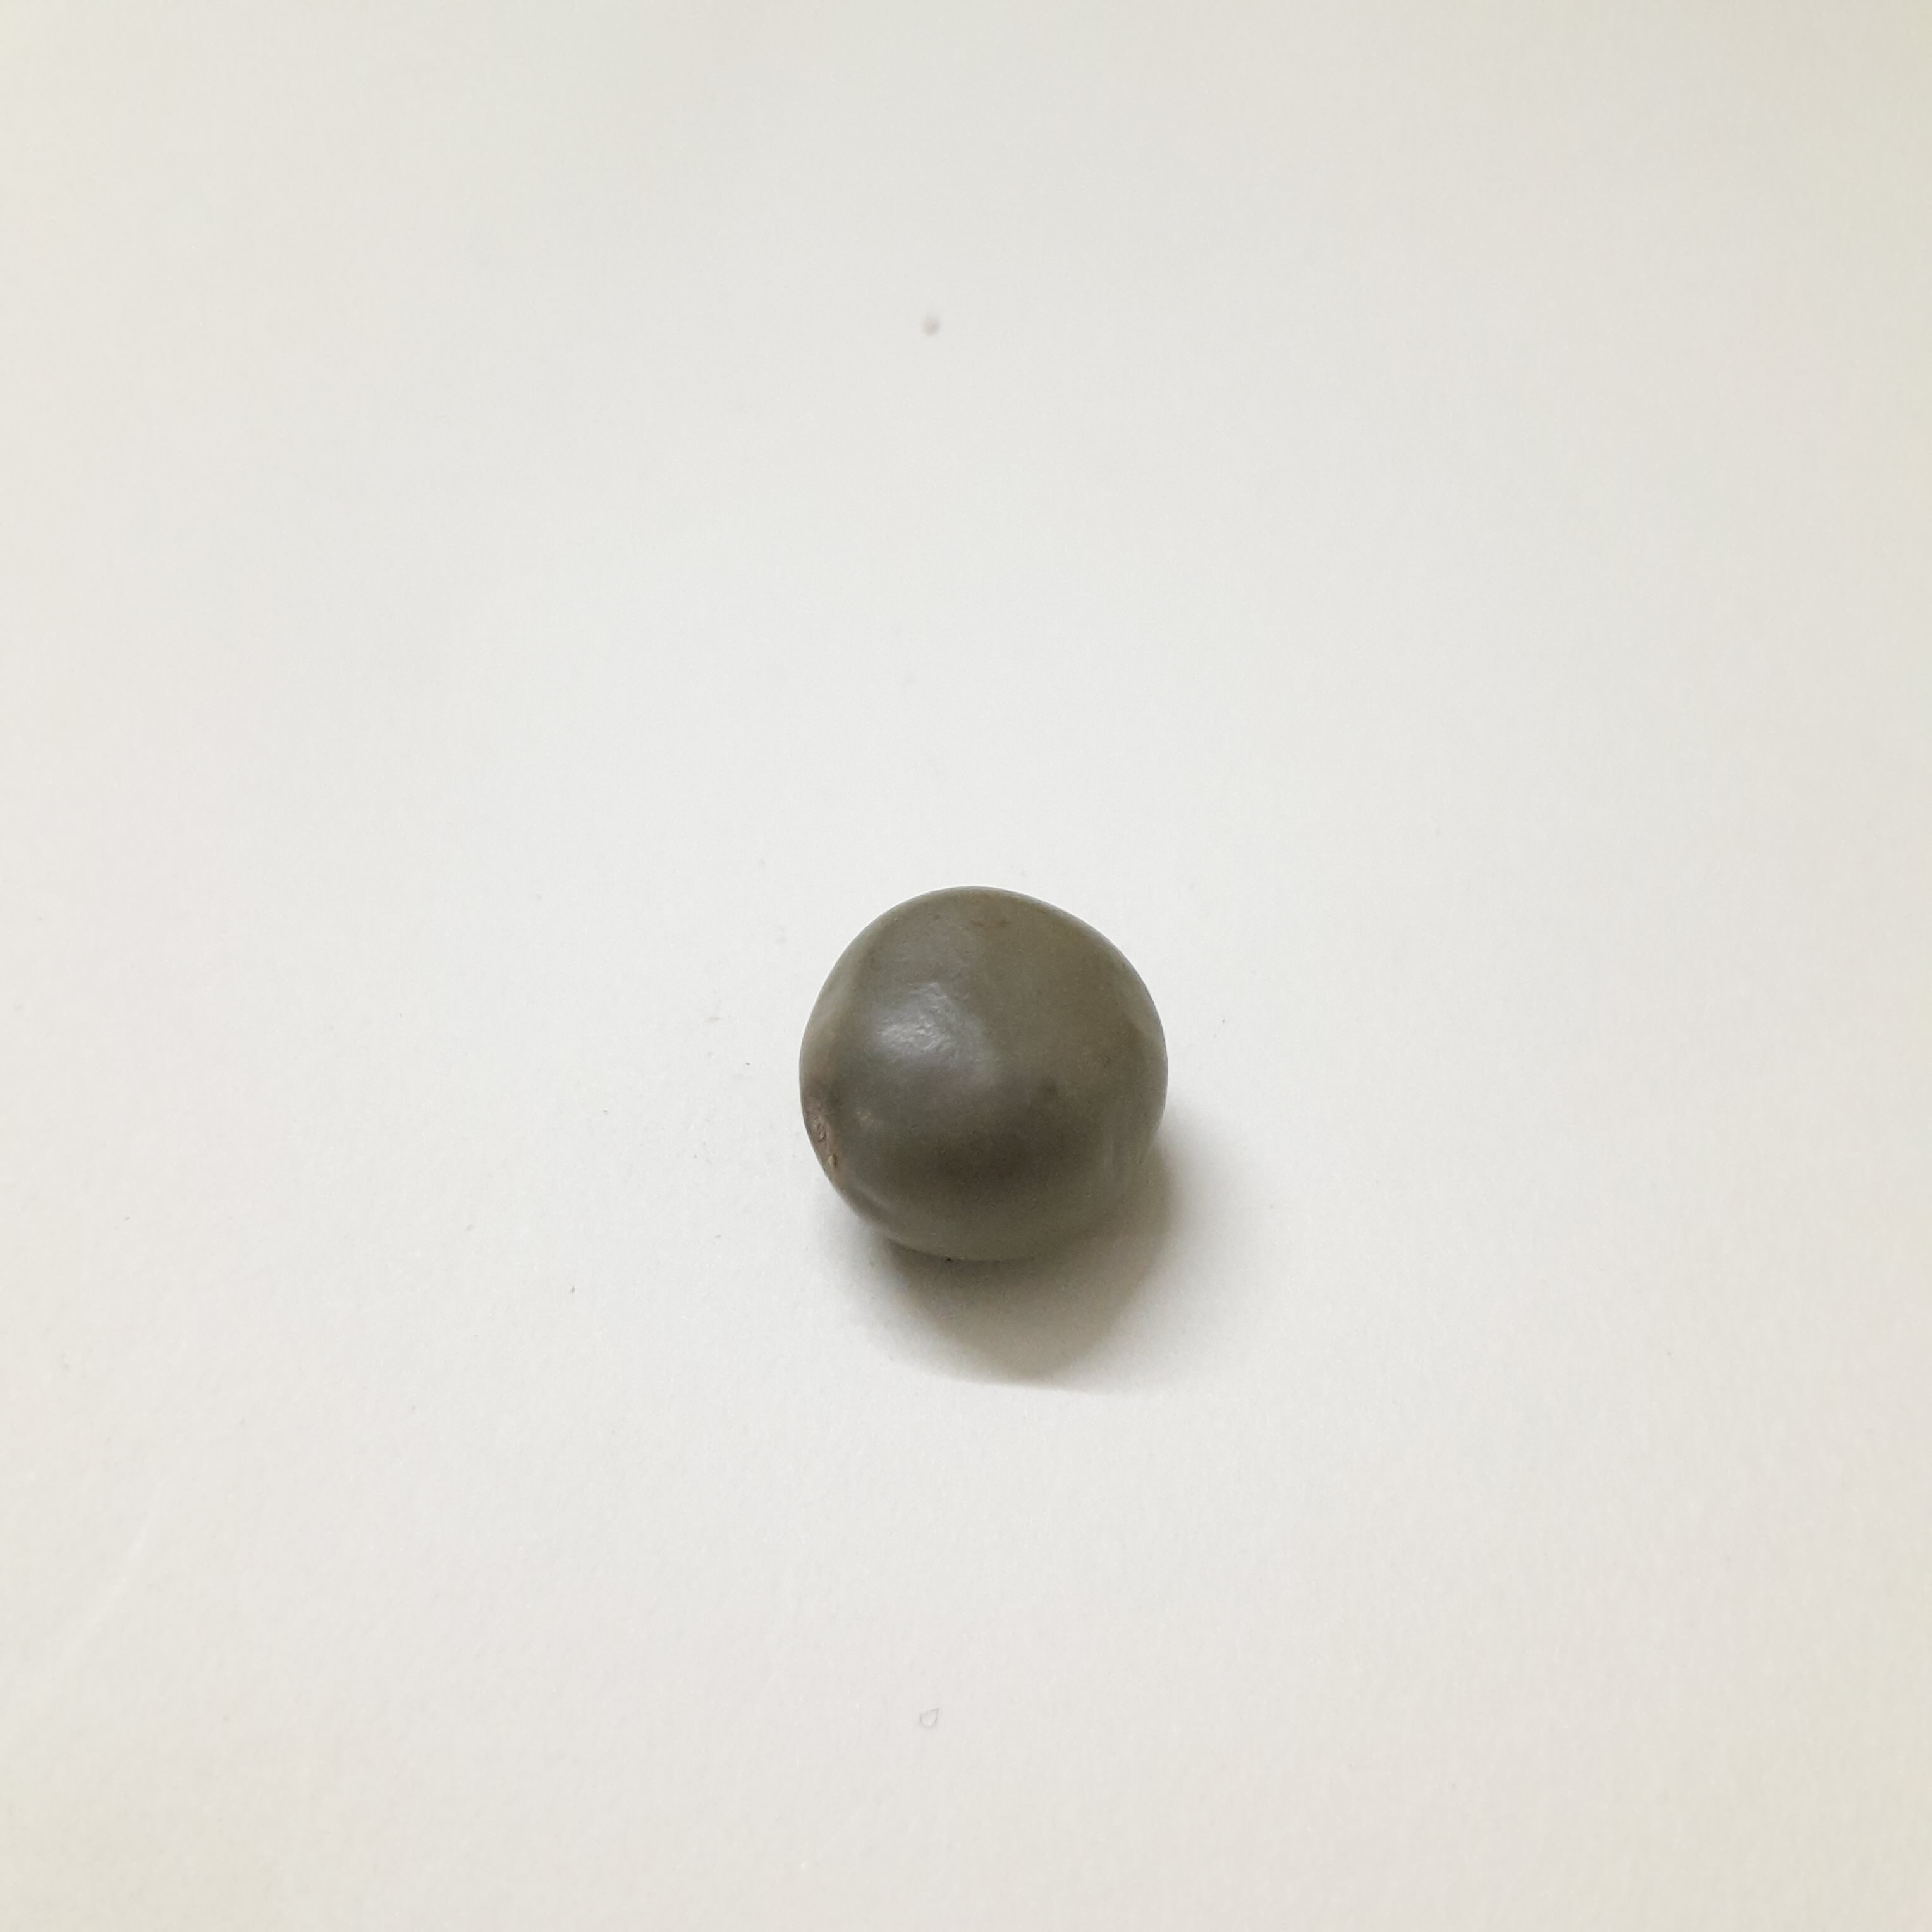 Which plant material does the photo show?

sagargota
